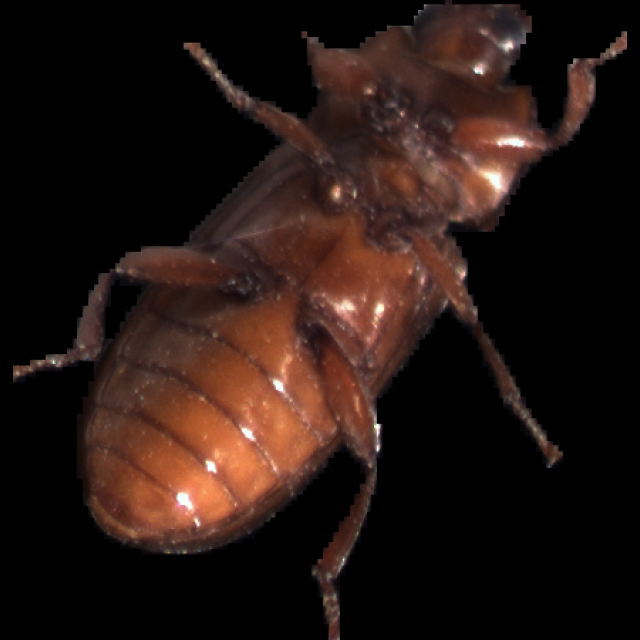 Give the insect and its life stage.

mealworm beetle
